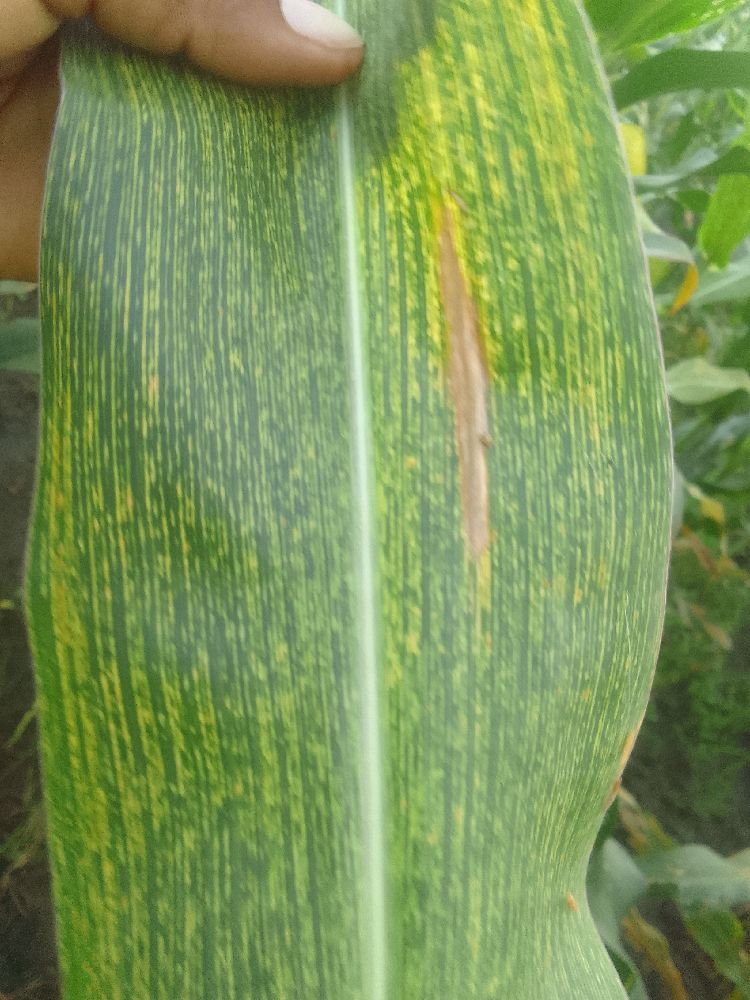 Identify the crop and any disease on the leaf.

maize, maize streak virus
